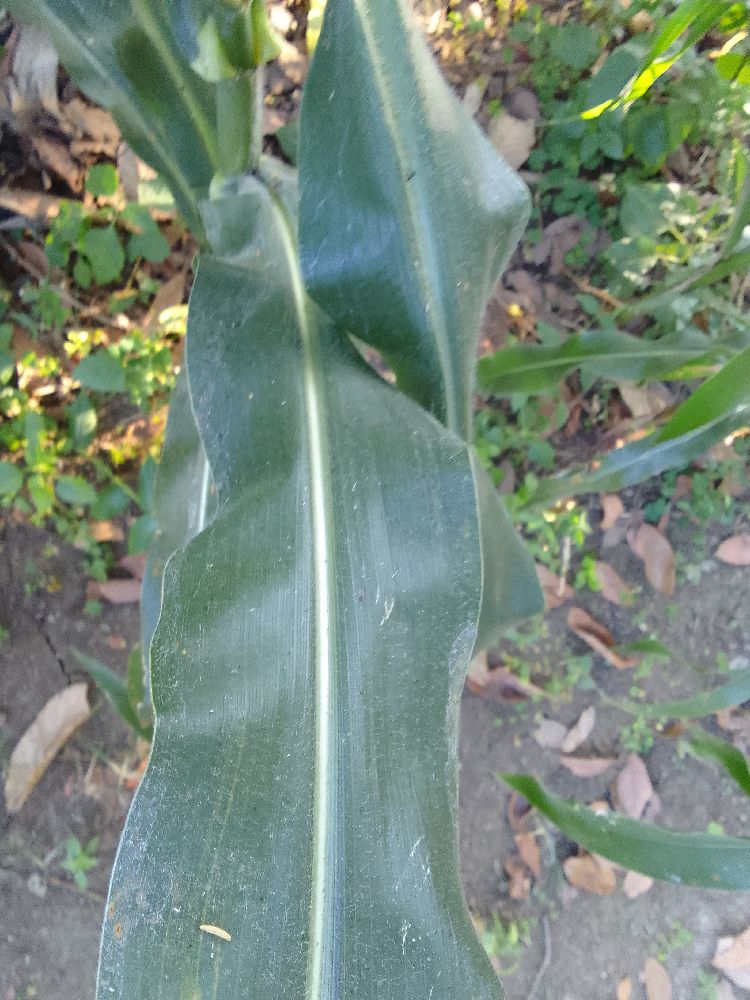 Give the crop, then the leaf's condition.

maize, healthy
